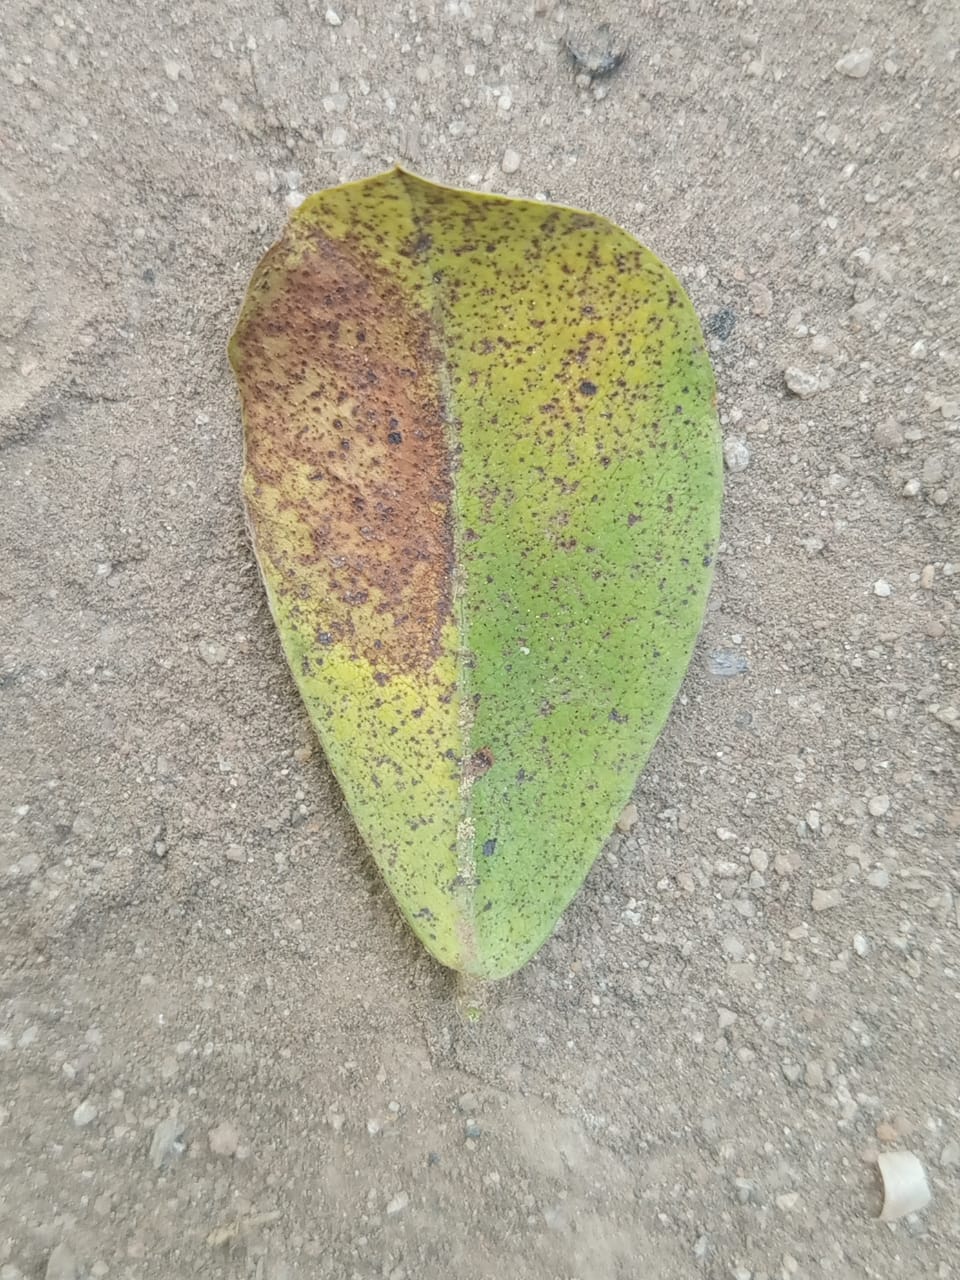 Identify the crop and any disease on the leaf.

peanut, passalora arachidicola
